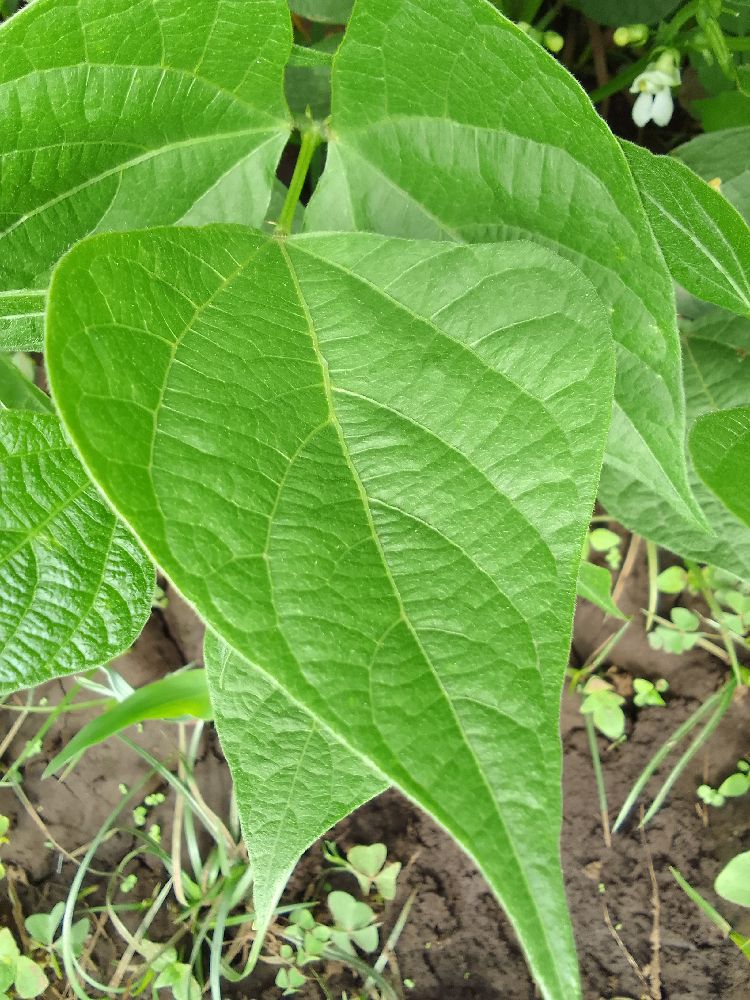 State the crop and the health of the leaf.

common bean, healthy
